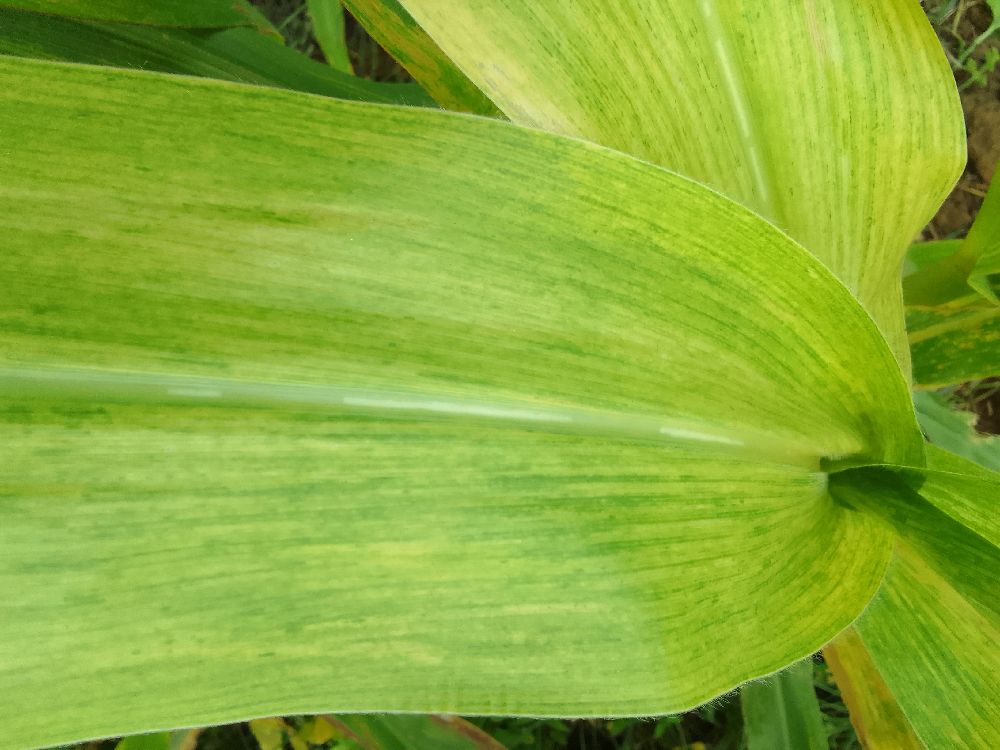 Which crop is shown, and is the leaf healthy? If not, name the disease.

maize, maize lethal necrosis
